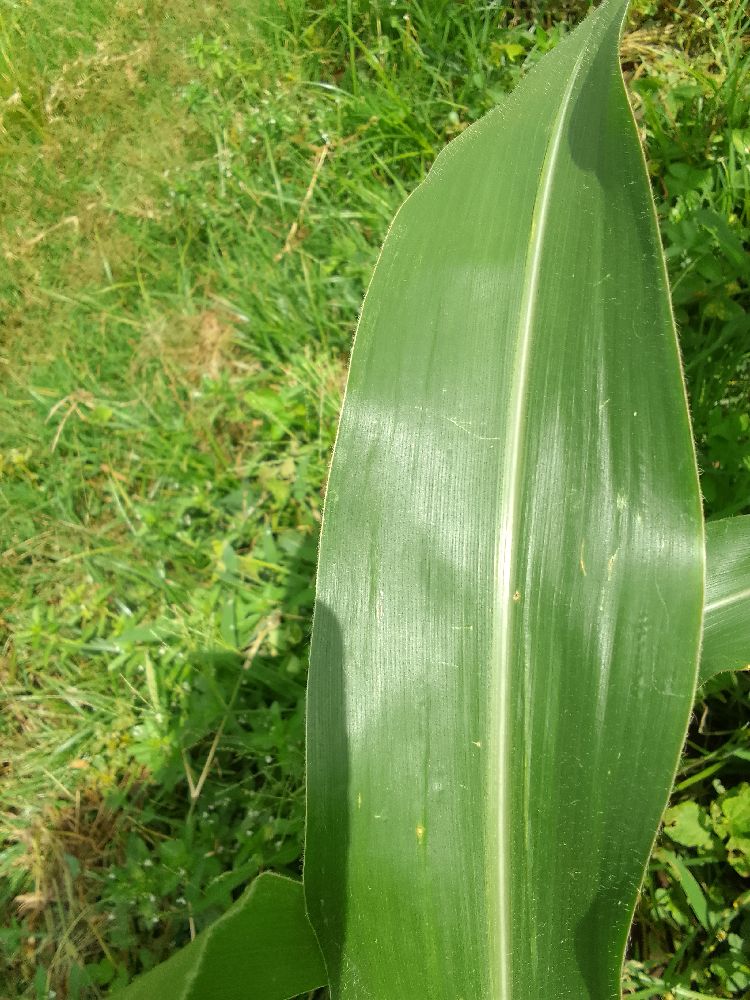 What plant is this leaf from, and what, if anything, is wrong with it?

maize, healthy
